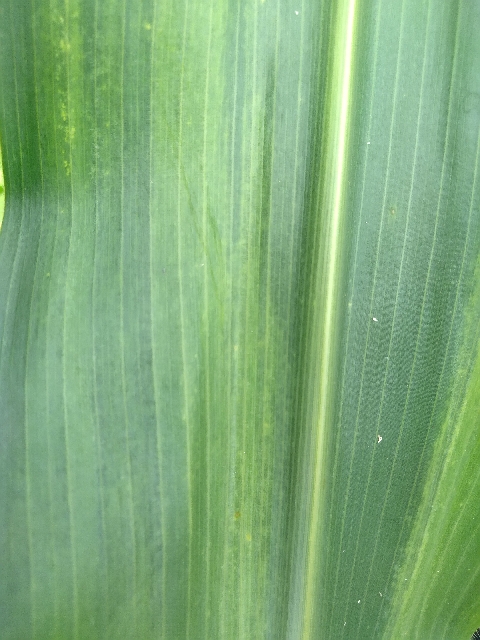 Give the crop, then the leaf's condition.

maize, maize lethal necrosis
